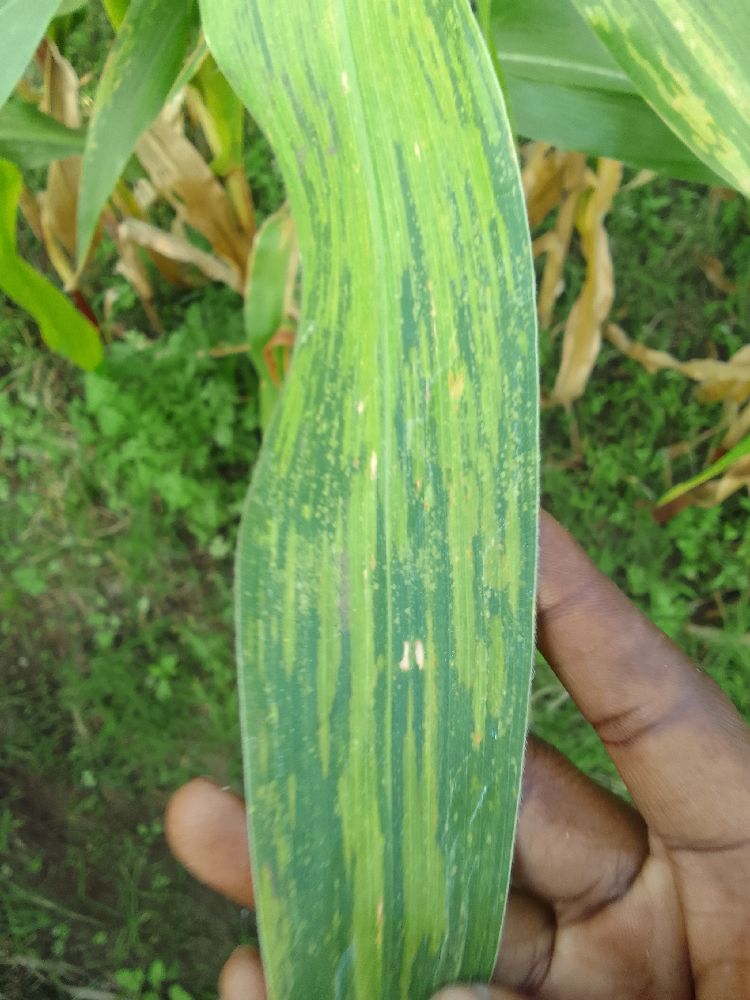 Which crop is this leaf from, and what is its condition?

maize, maize lethal necrosis
